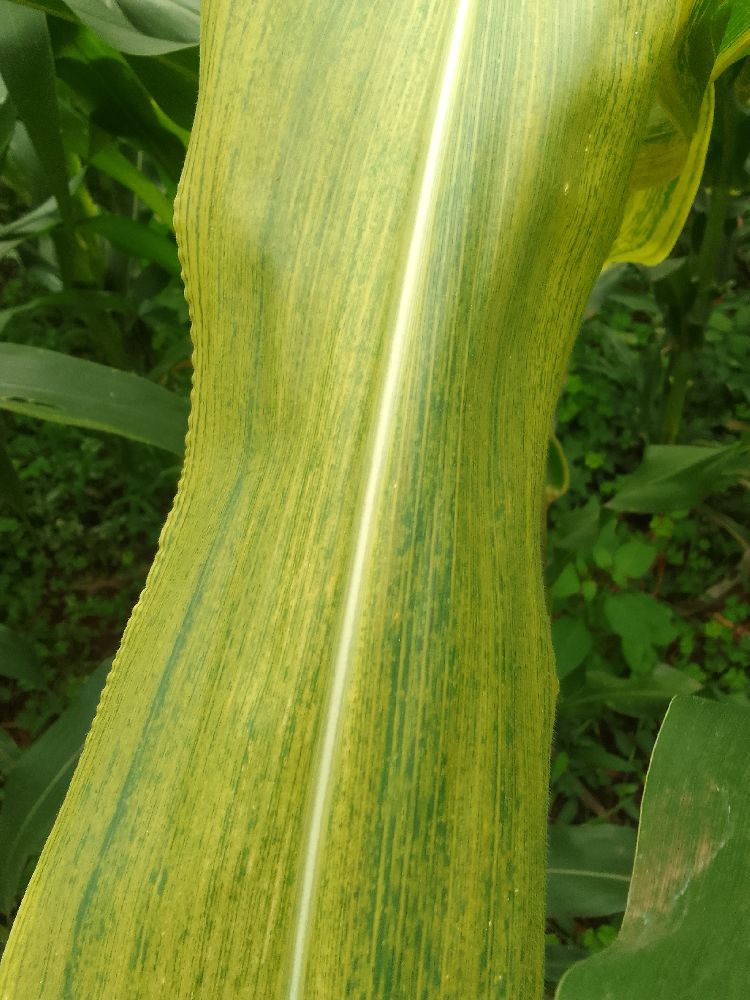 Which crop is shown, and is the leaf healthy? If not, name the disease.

maize, maize lethal necrosis
